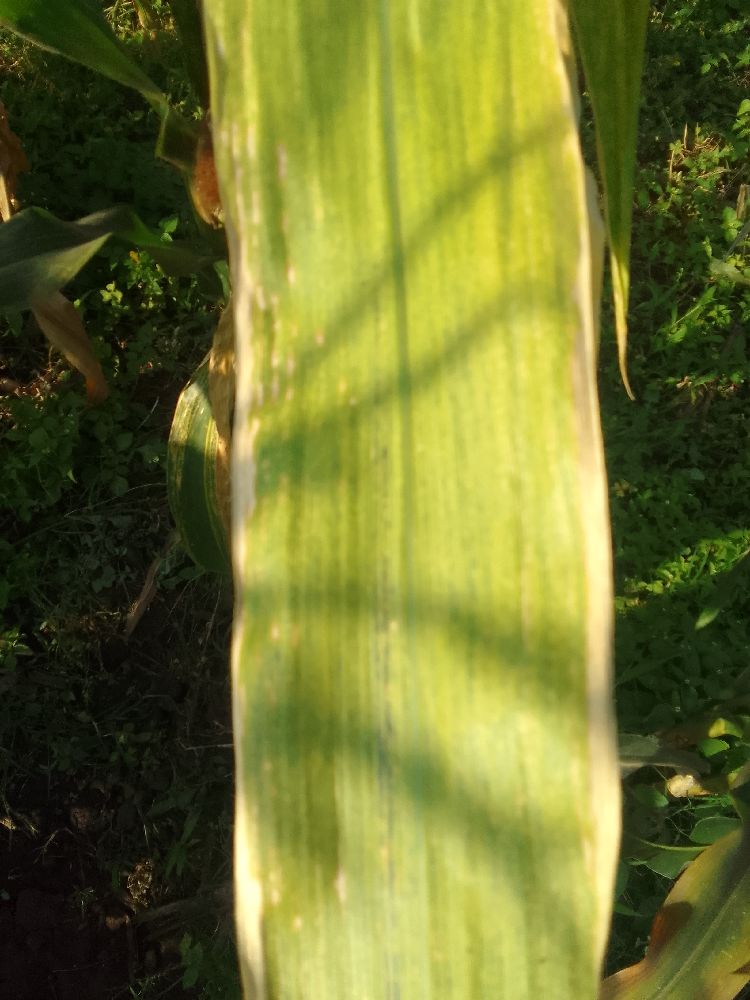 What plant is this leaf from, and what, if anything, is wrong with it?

maize, maize lethal necrosis
